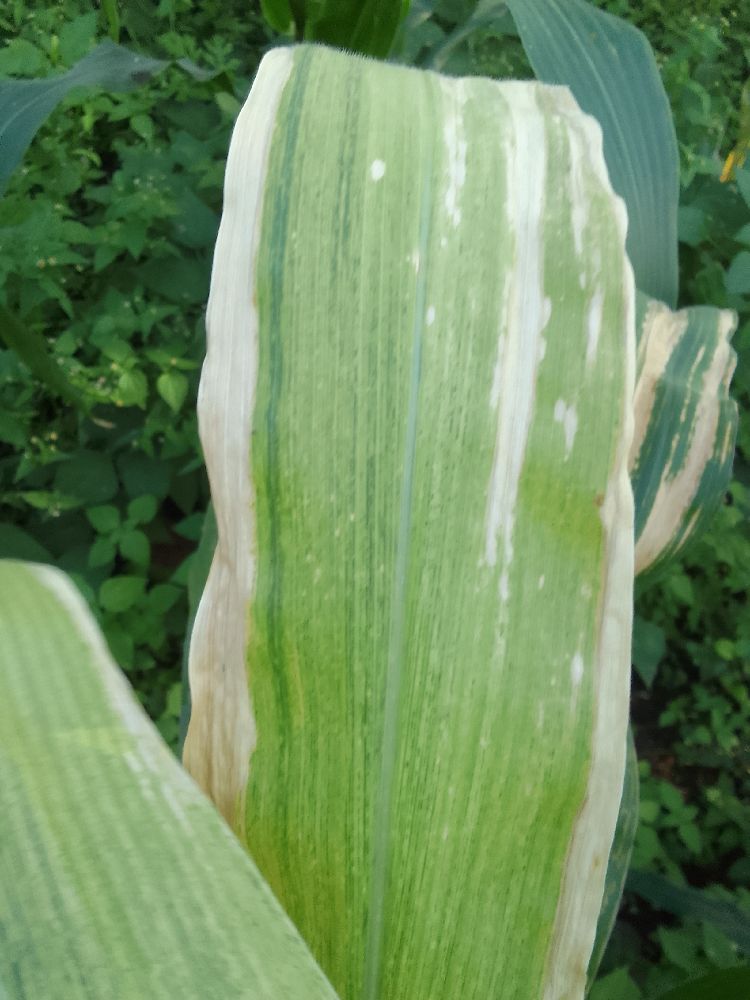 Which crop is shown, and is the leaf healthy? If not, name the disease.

maize, maize lethal necrosis
